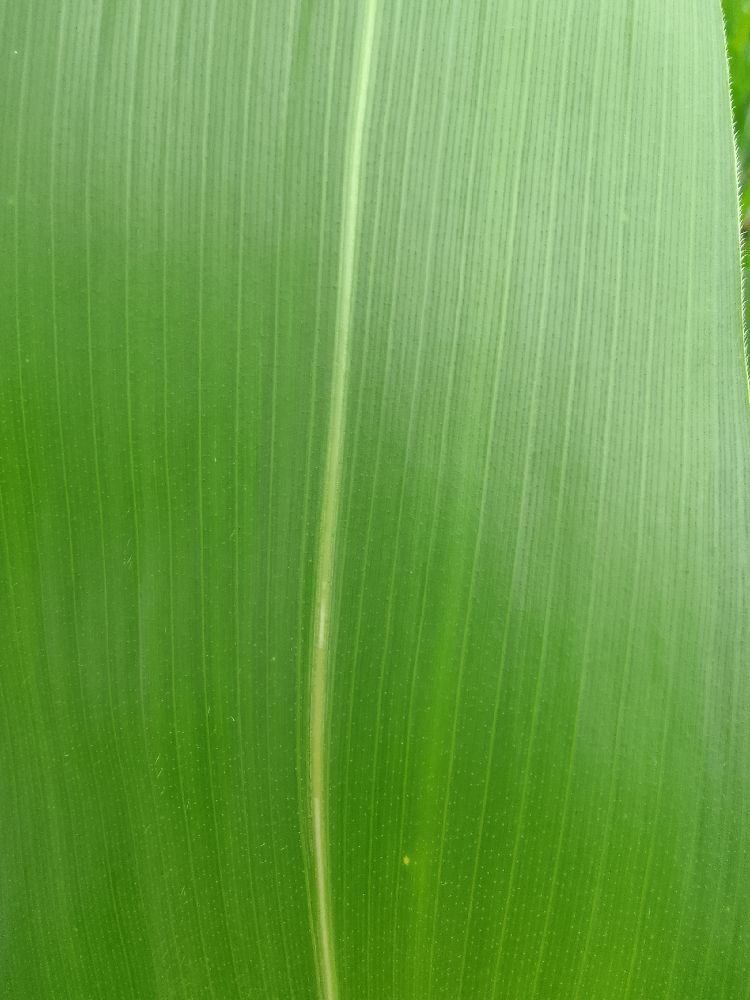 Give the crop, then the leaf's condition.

maize, healthy
